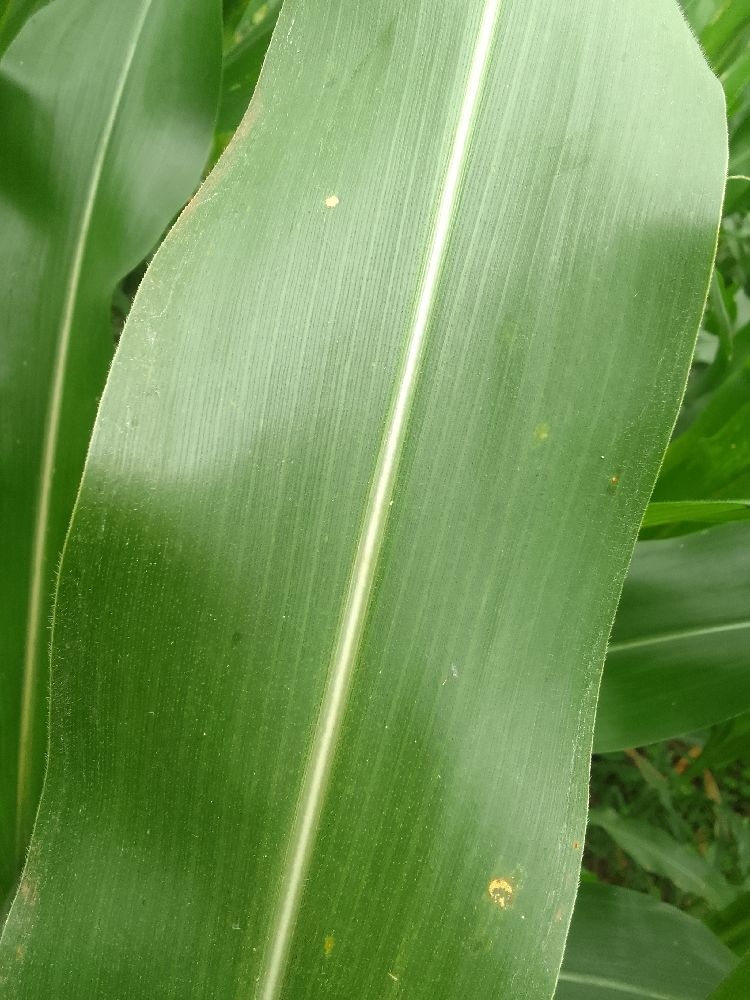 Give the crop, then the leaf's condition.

maize, healthy
